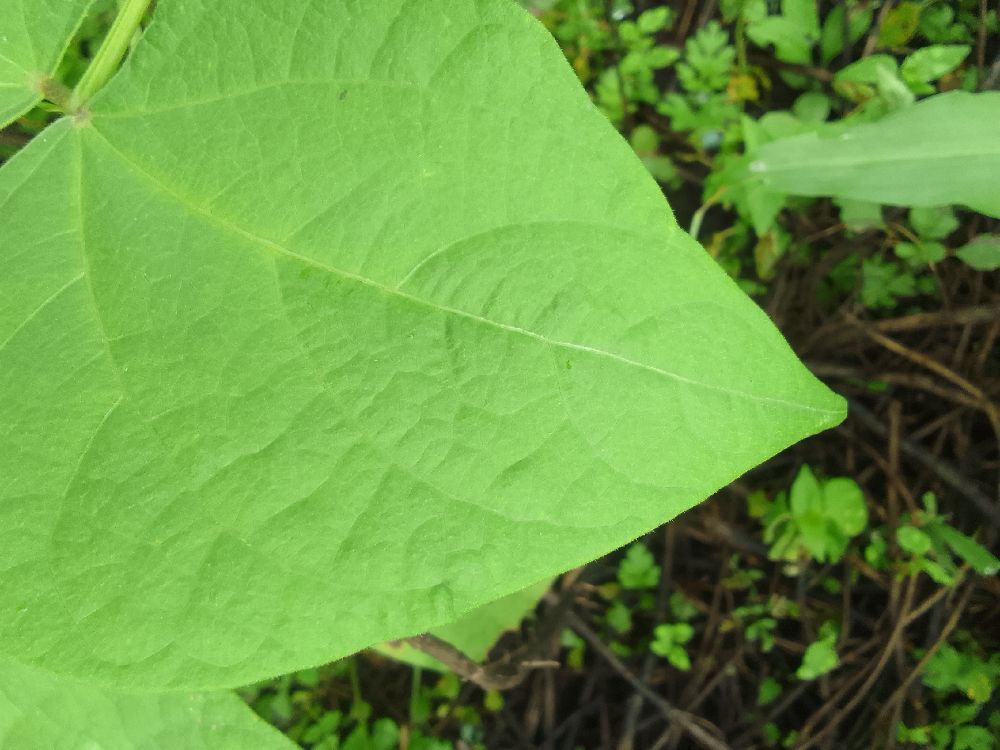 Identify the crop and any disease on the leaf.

common bean, healthy
